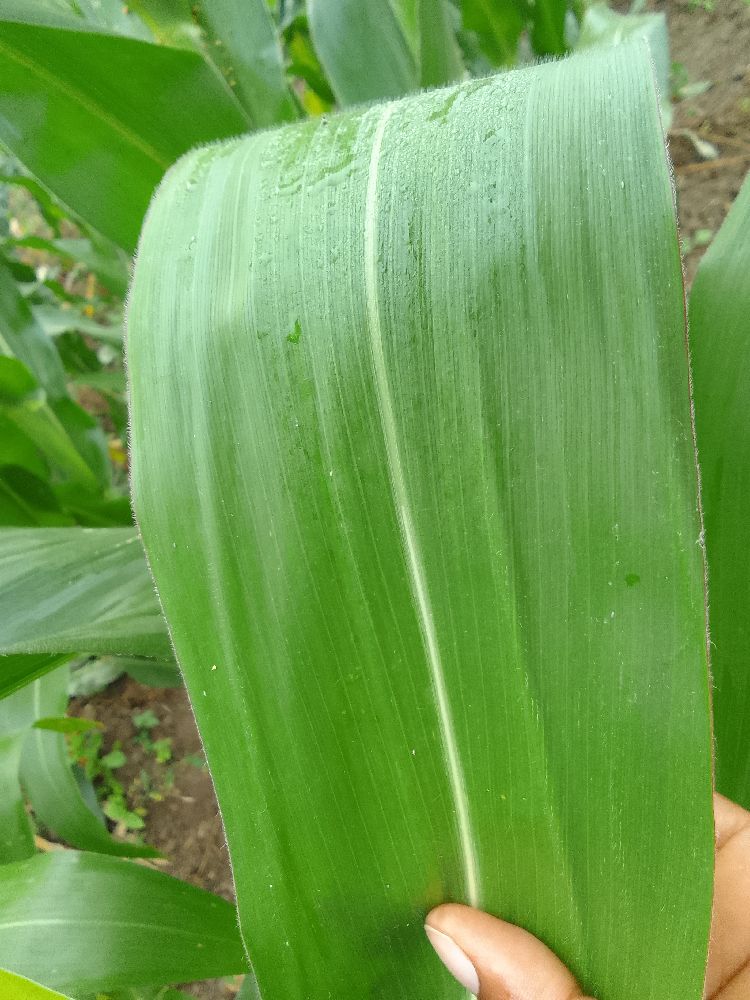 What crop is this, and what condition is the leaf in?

maize, healthy
